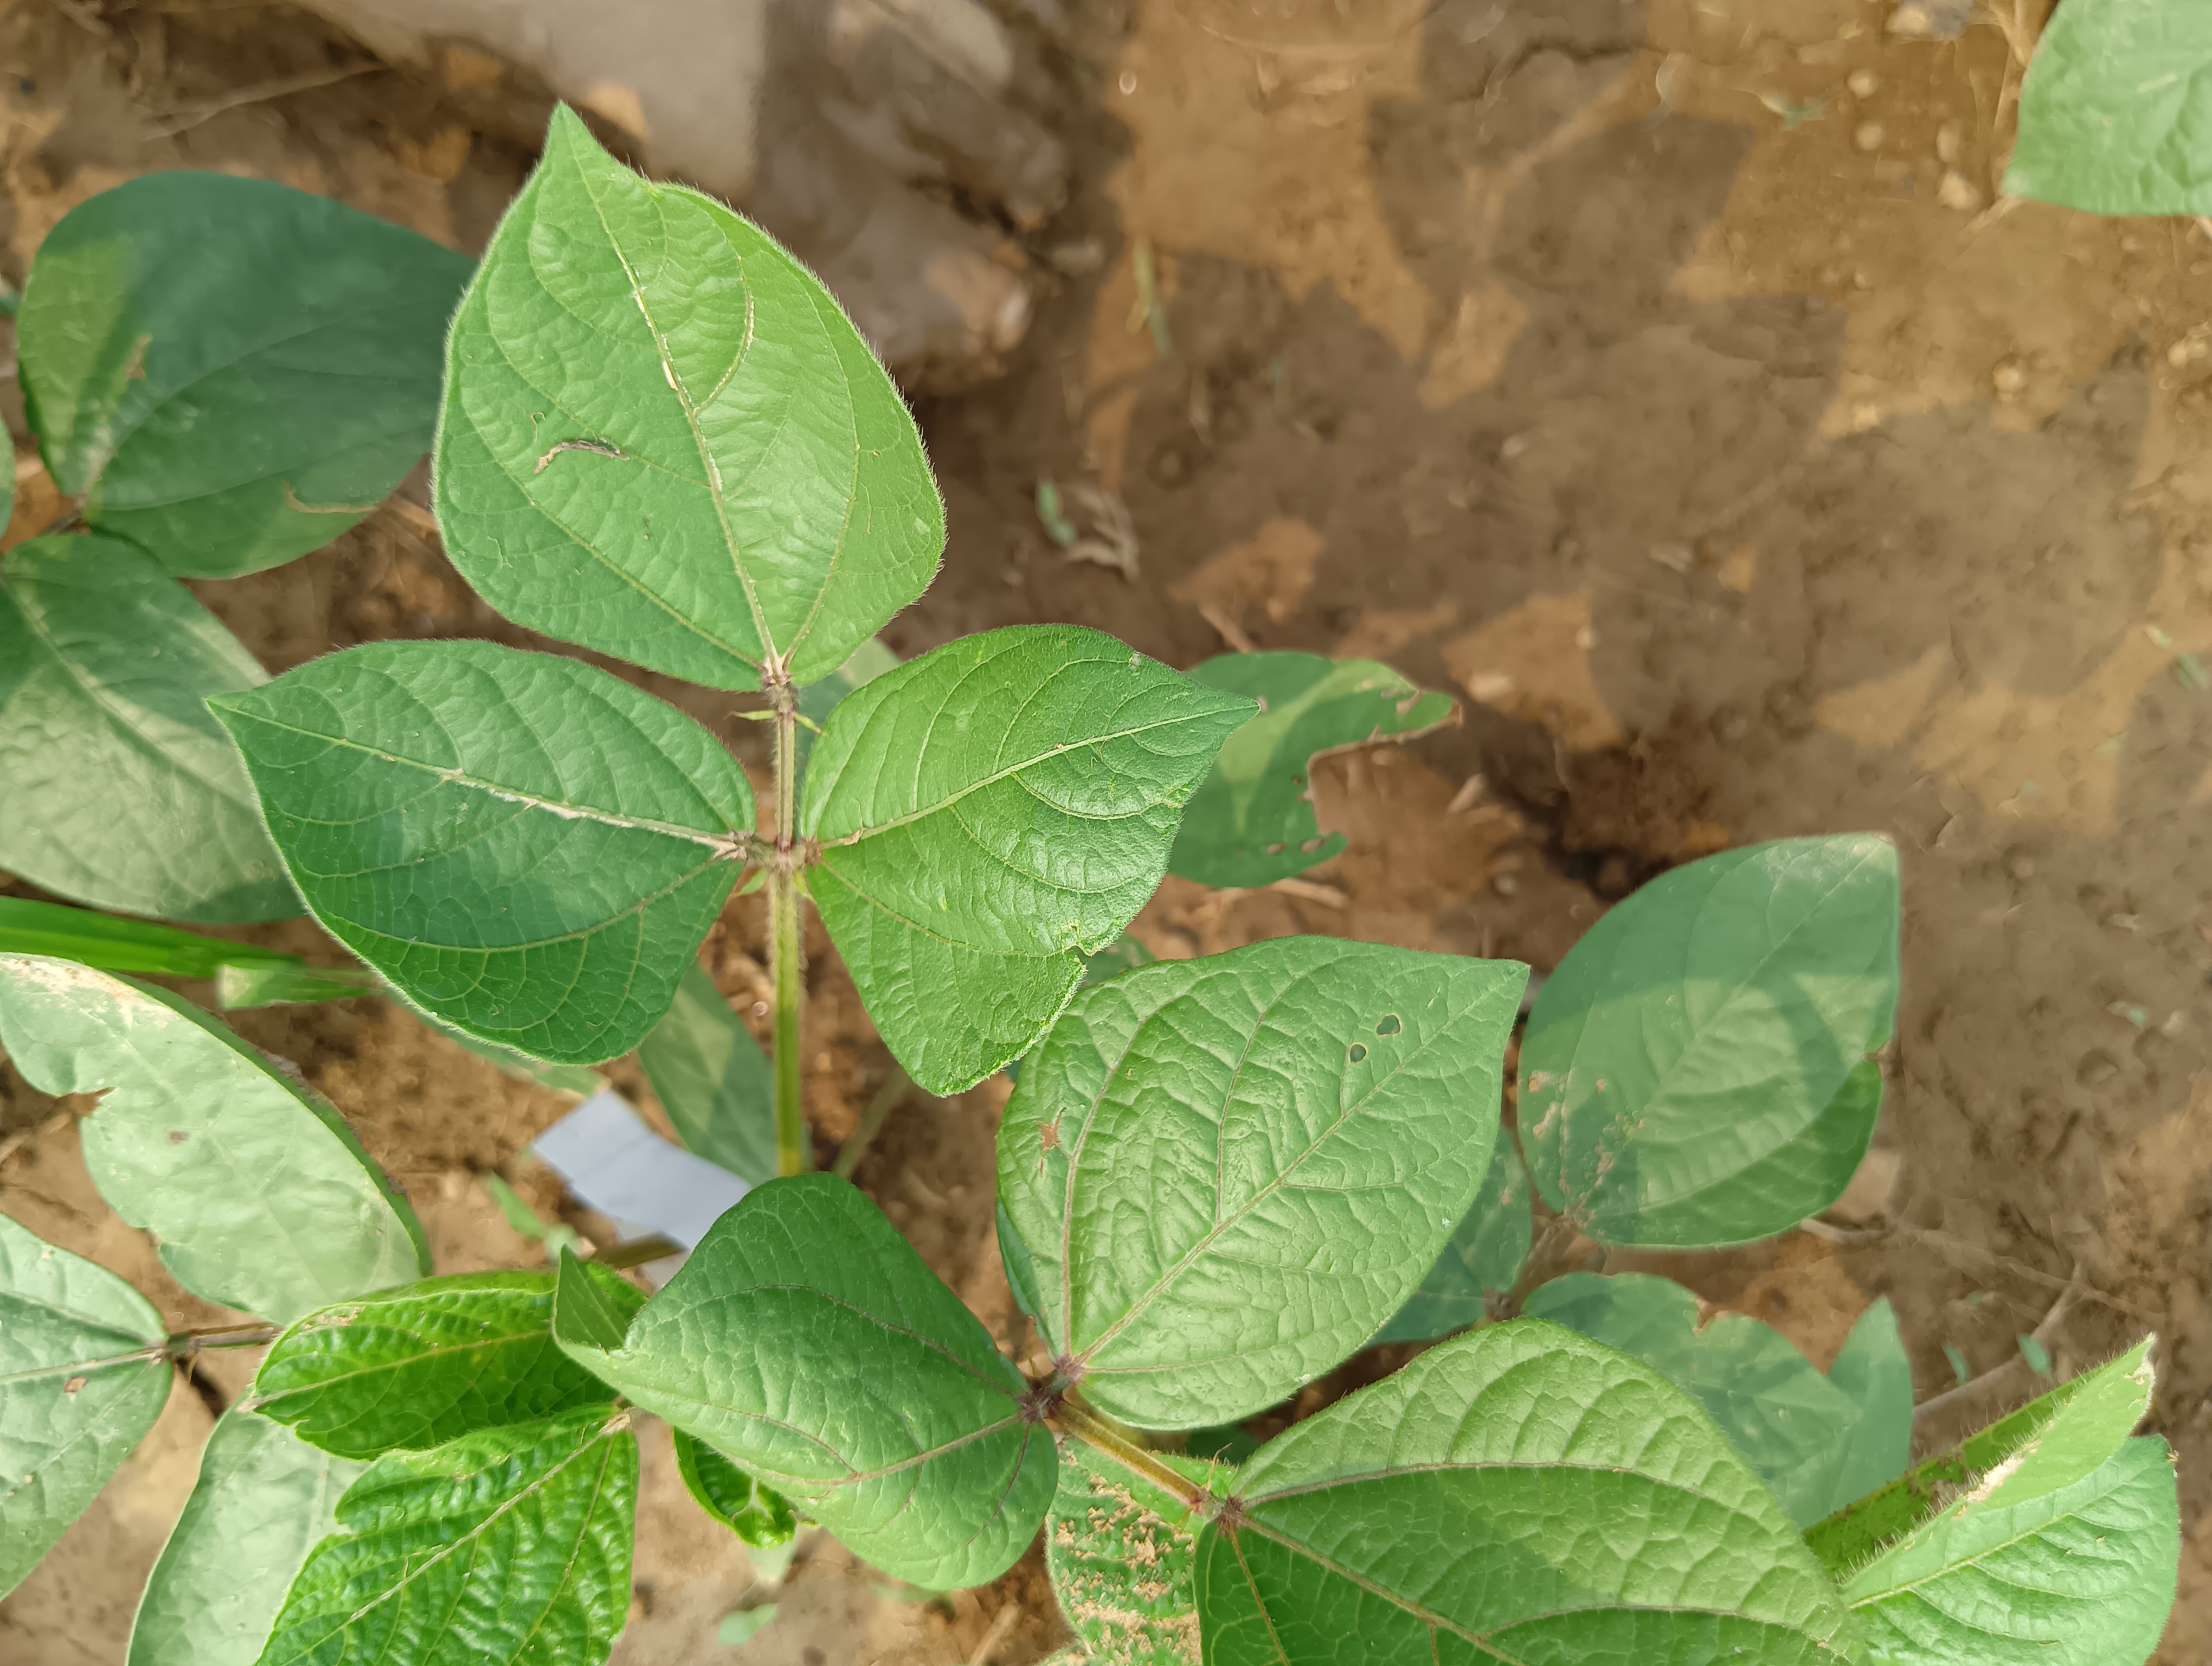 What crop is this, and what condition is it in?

mungbean, healthy
